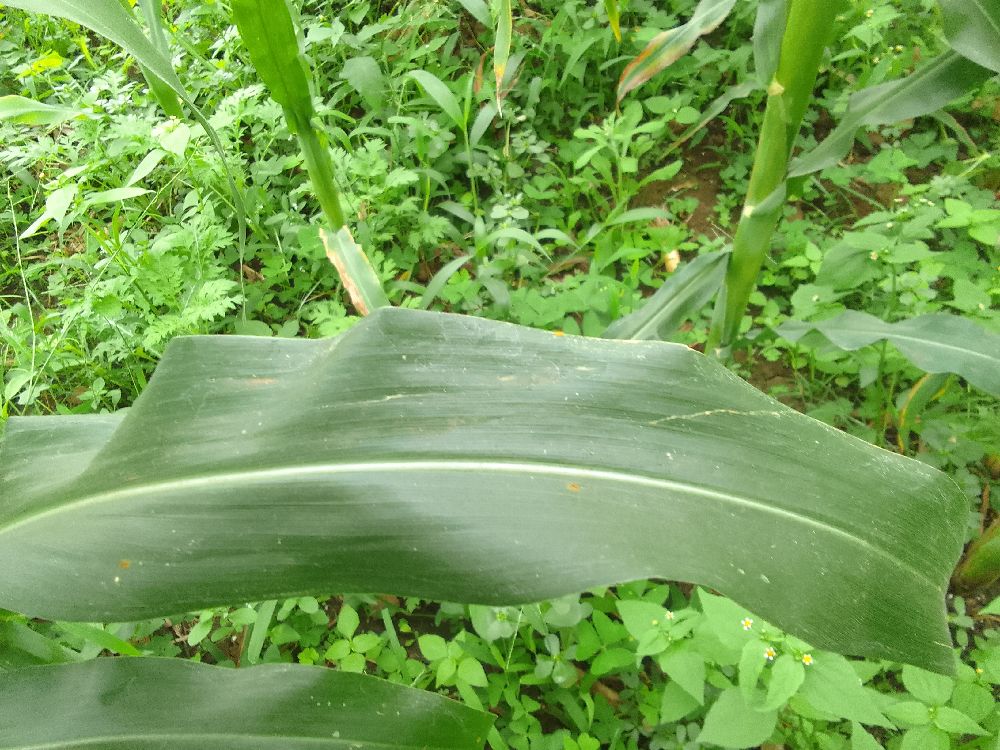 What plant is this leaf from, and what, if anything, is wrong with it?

maize, healthy
